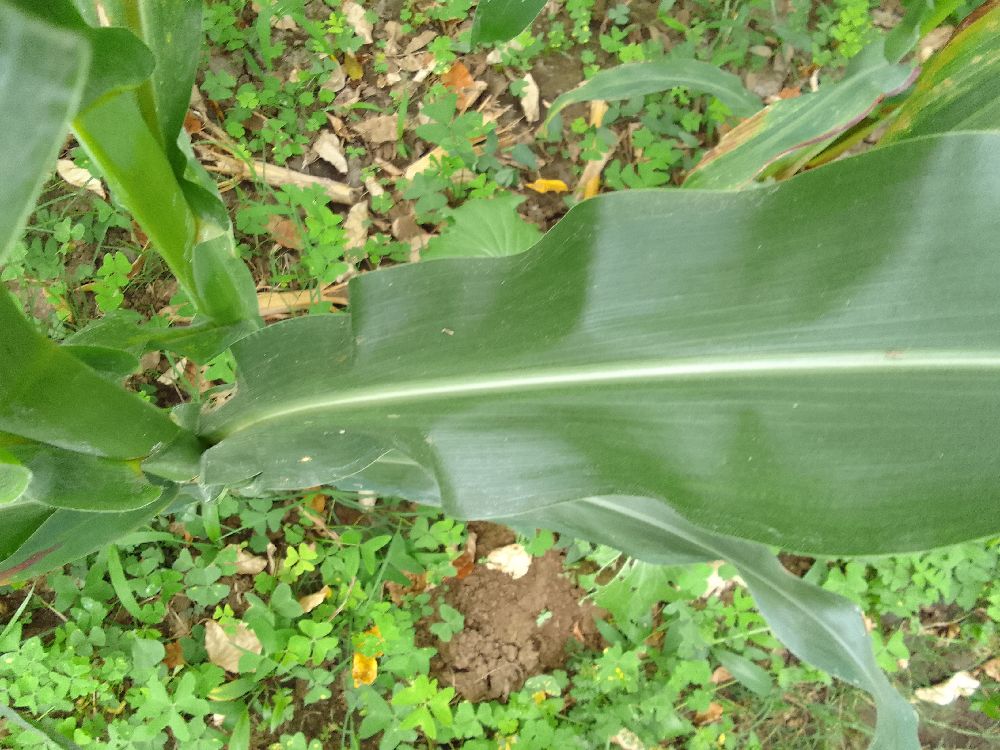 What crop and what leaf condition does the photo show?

maize, healthy
